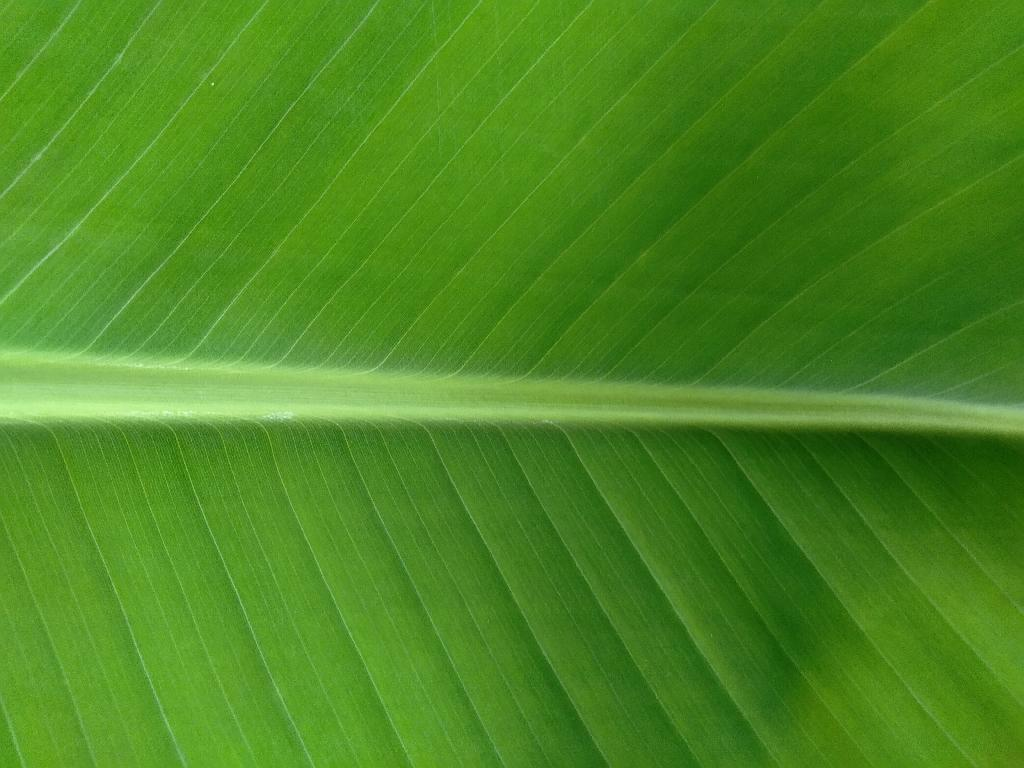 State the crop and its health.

banana, healthy
